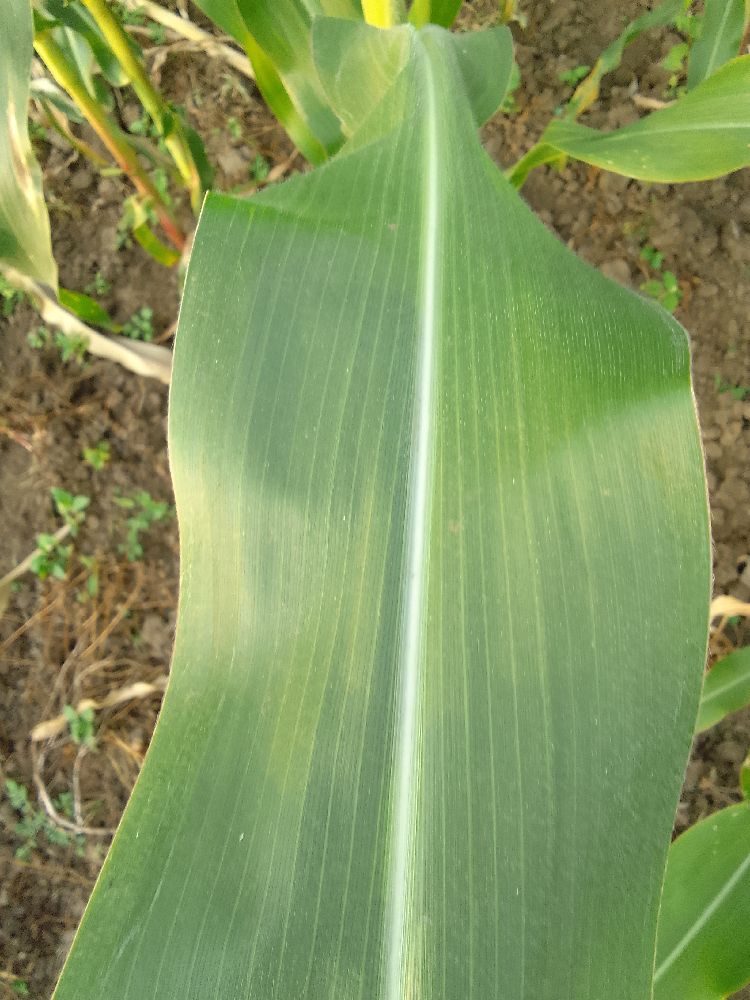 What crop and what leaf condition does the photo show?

maize, healthy
